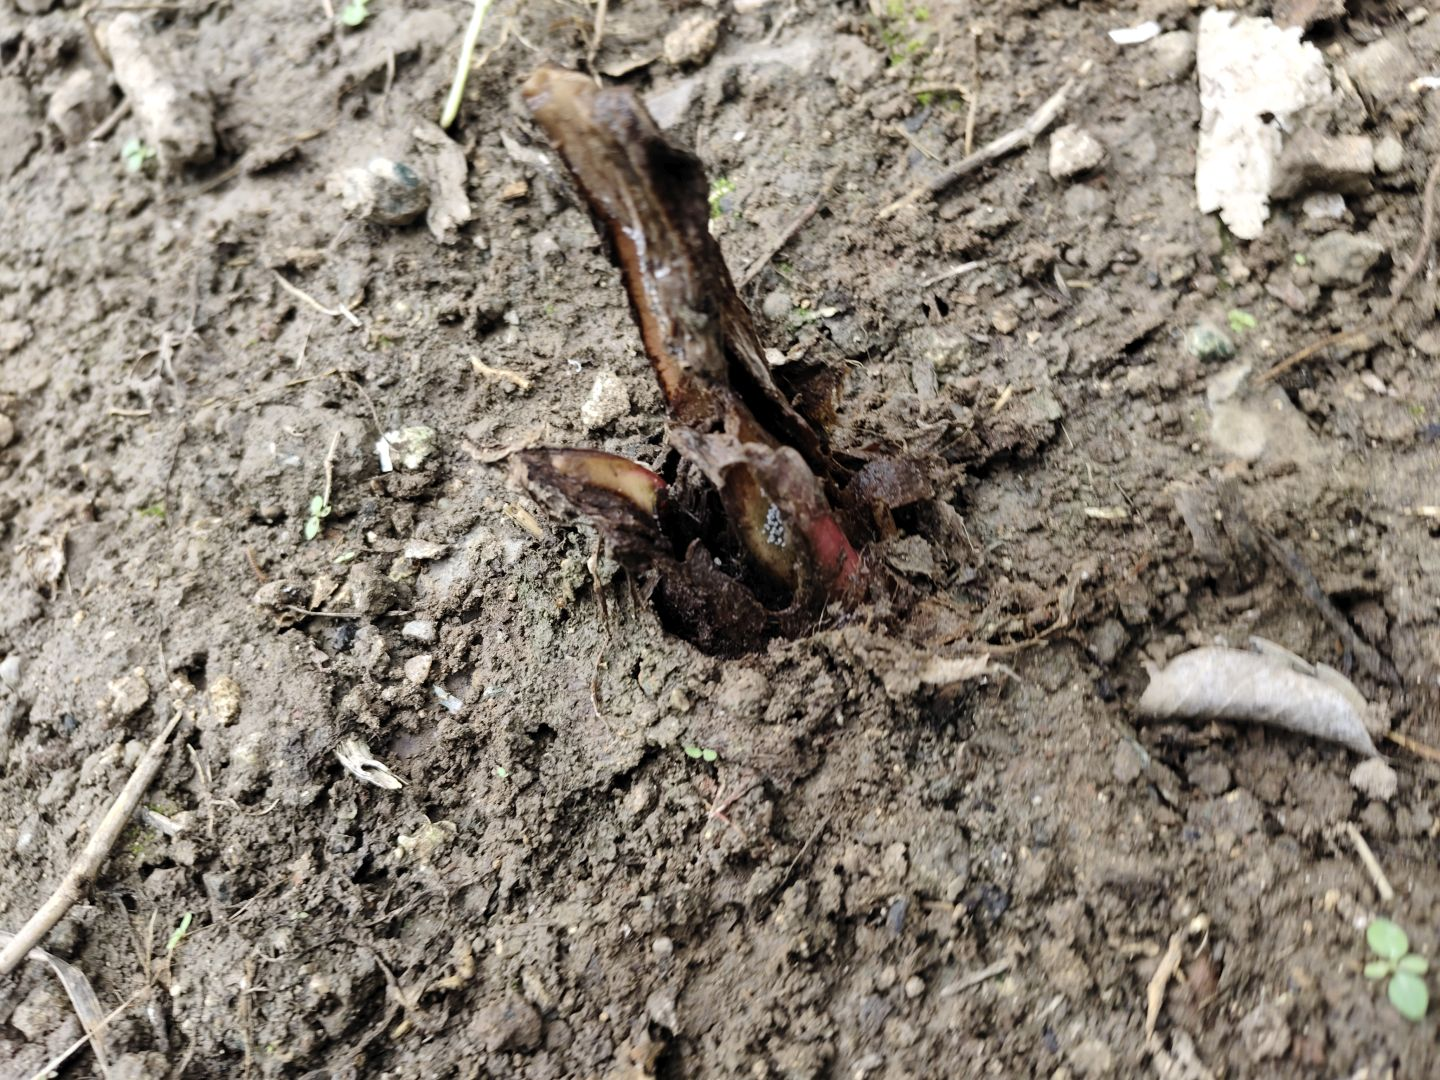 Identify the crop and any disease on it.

taro, root rot
